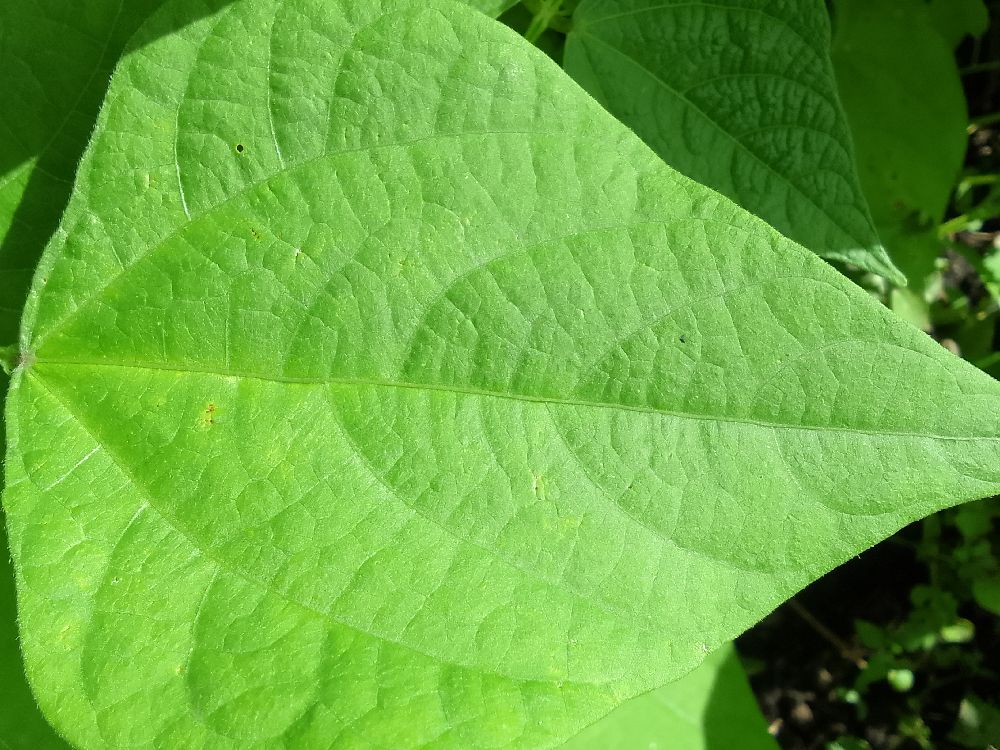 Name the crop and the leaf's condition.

common bean, healthy
